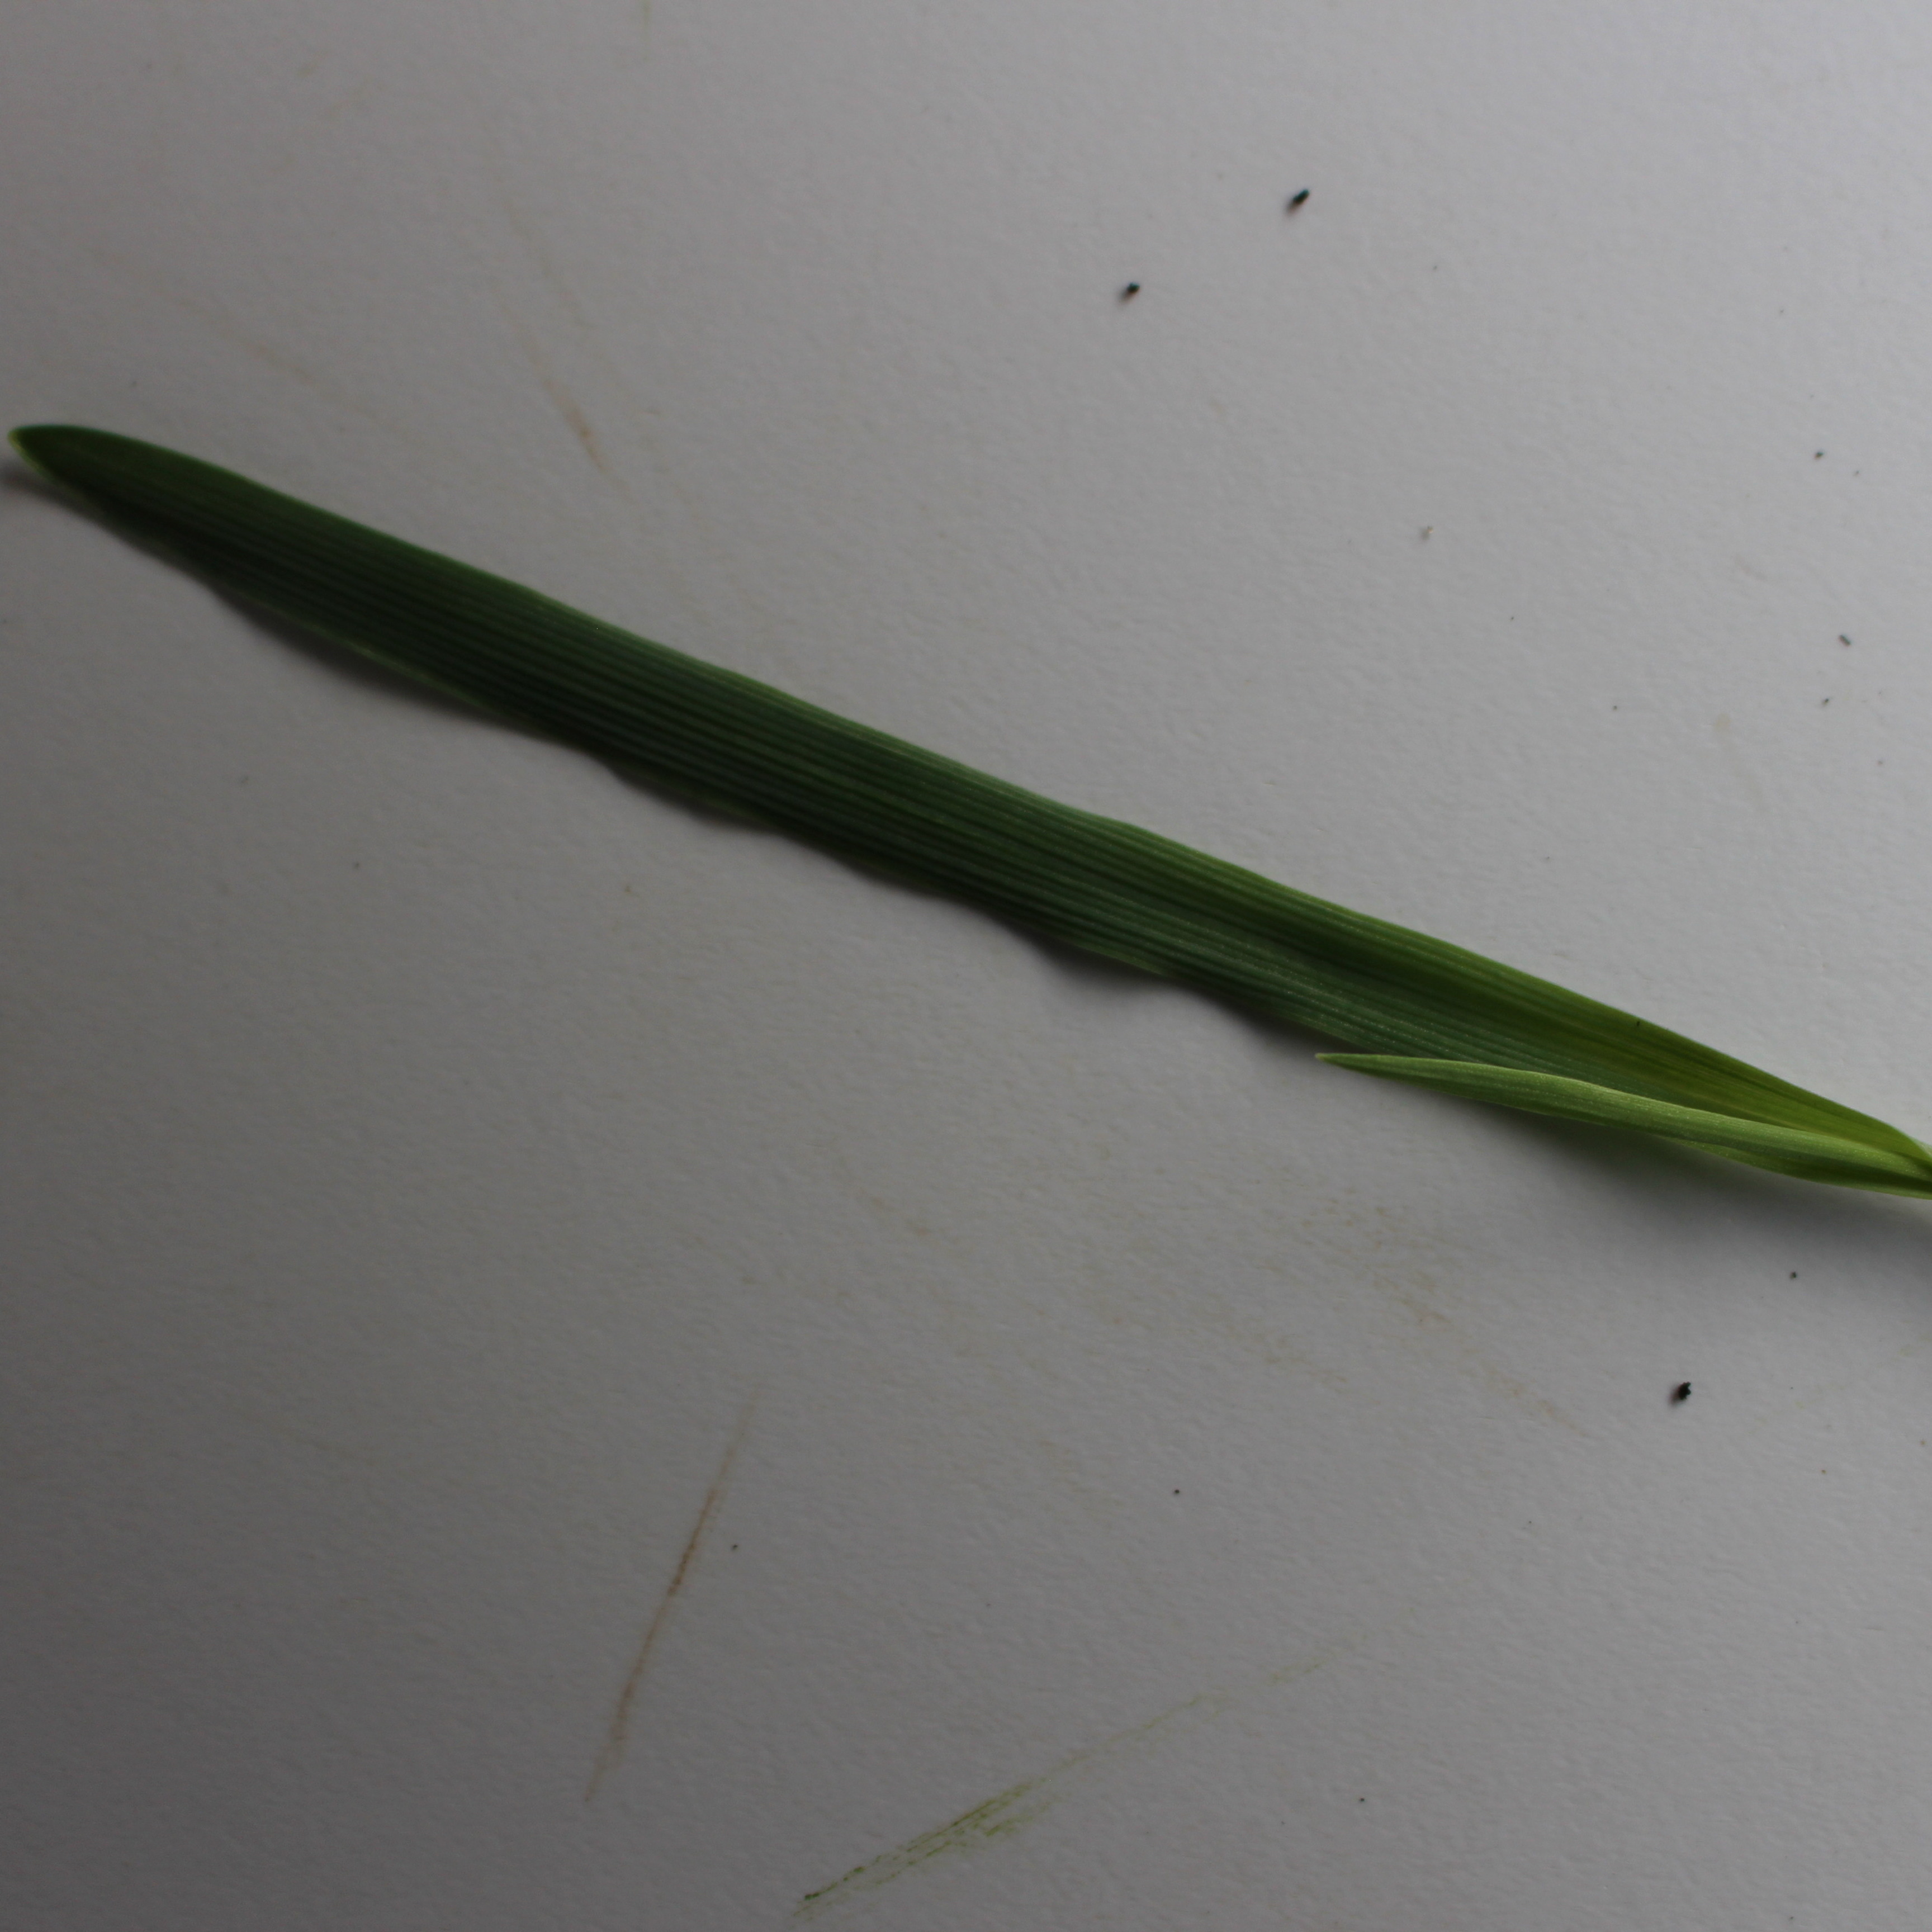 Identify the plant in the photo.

Avena sterilis
